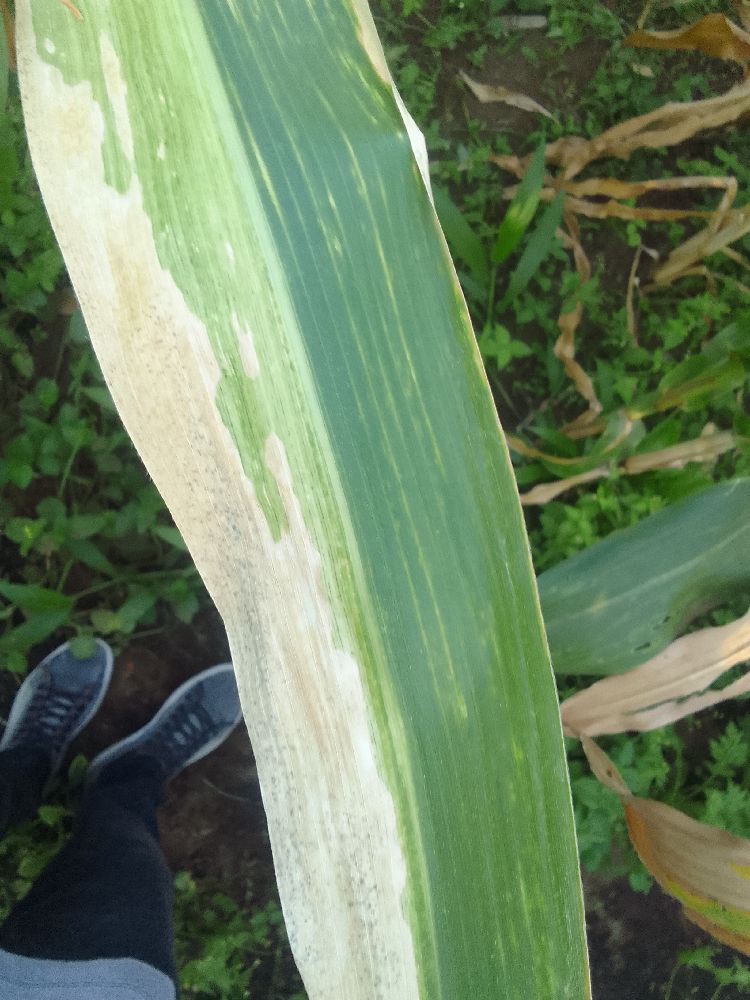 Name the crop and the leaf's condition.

maize, maize lethal necrosis
